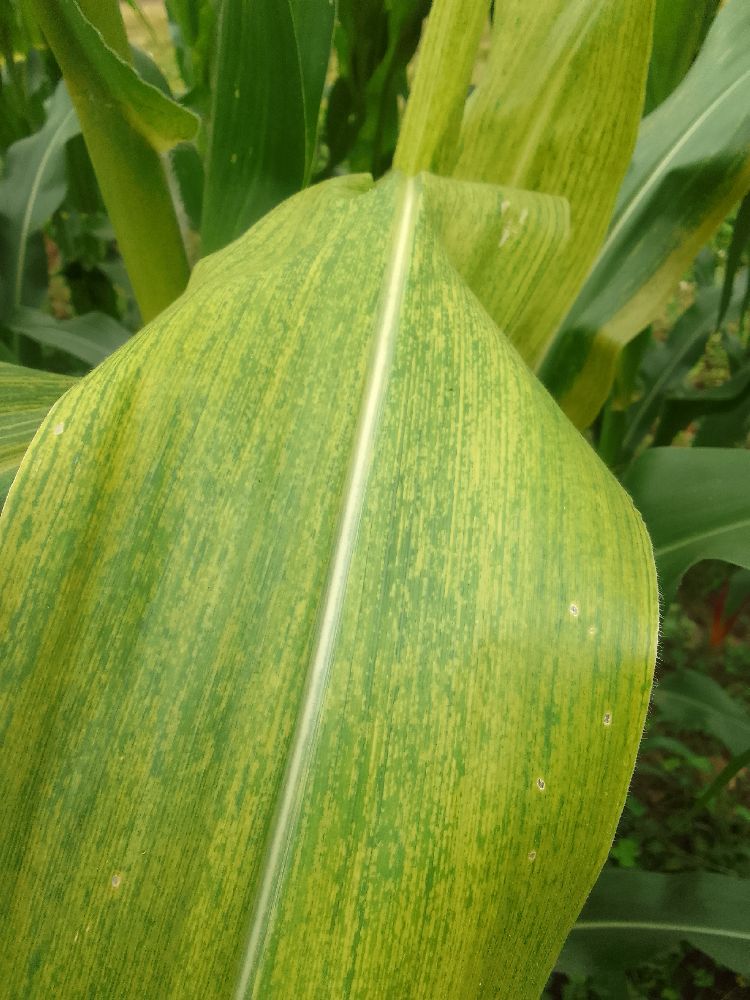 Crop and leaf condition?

maize, maize lethal necrosis
